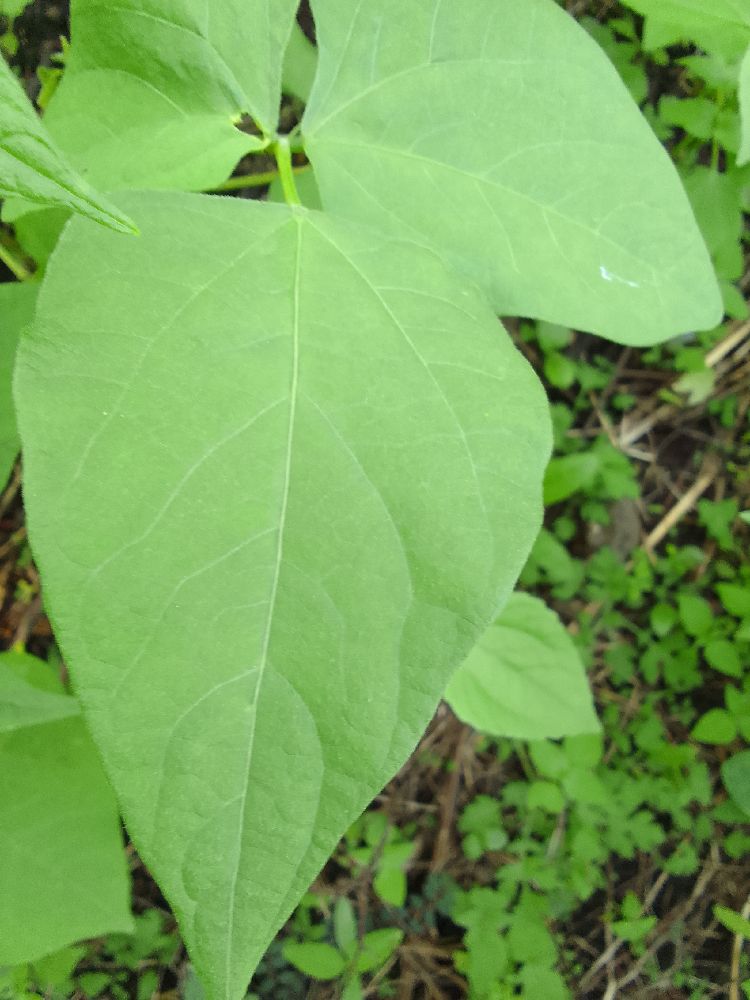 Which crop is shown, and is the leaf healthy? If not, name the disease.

common bean, healthy
